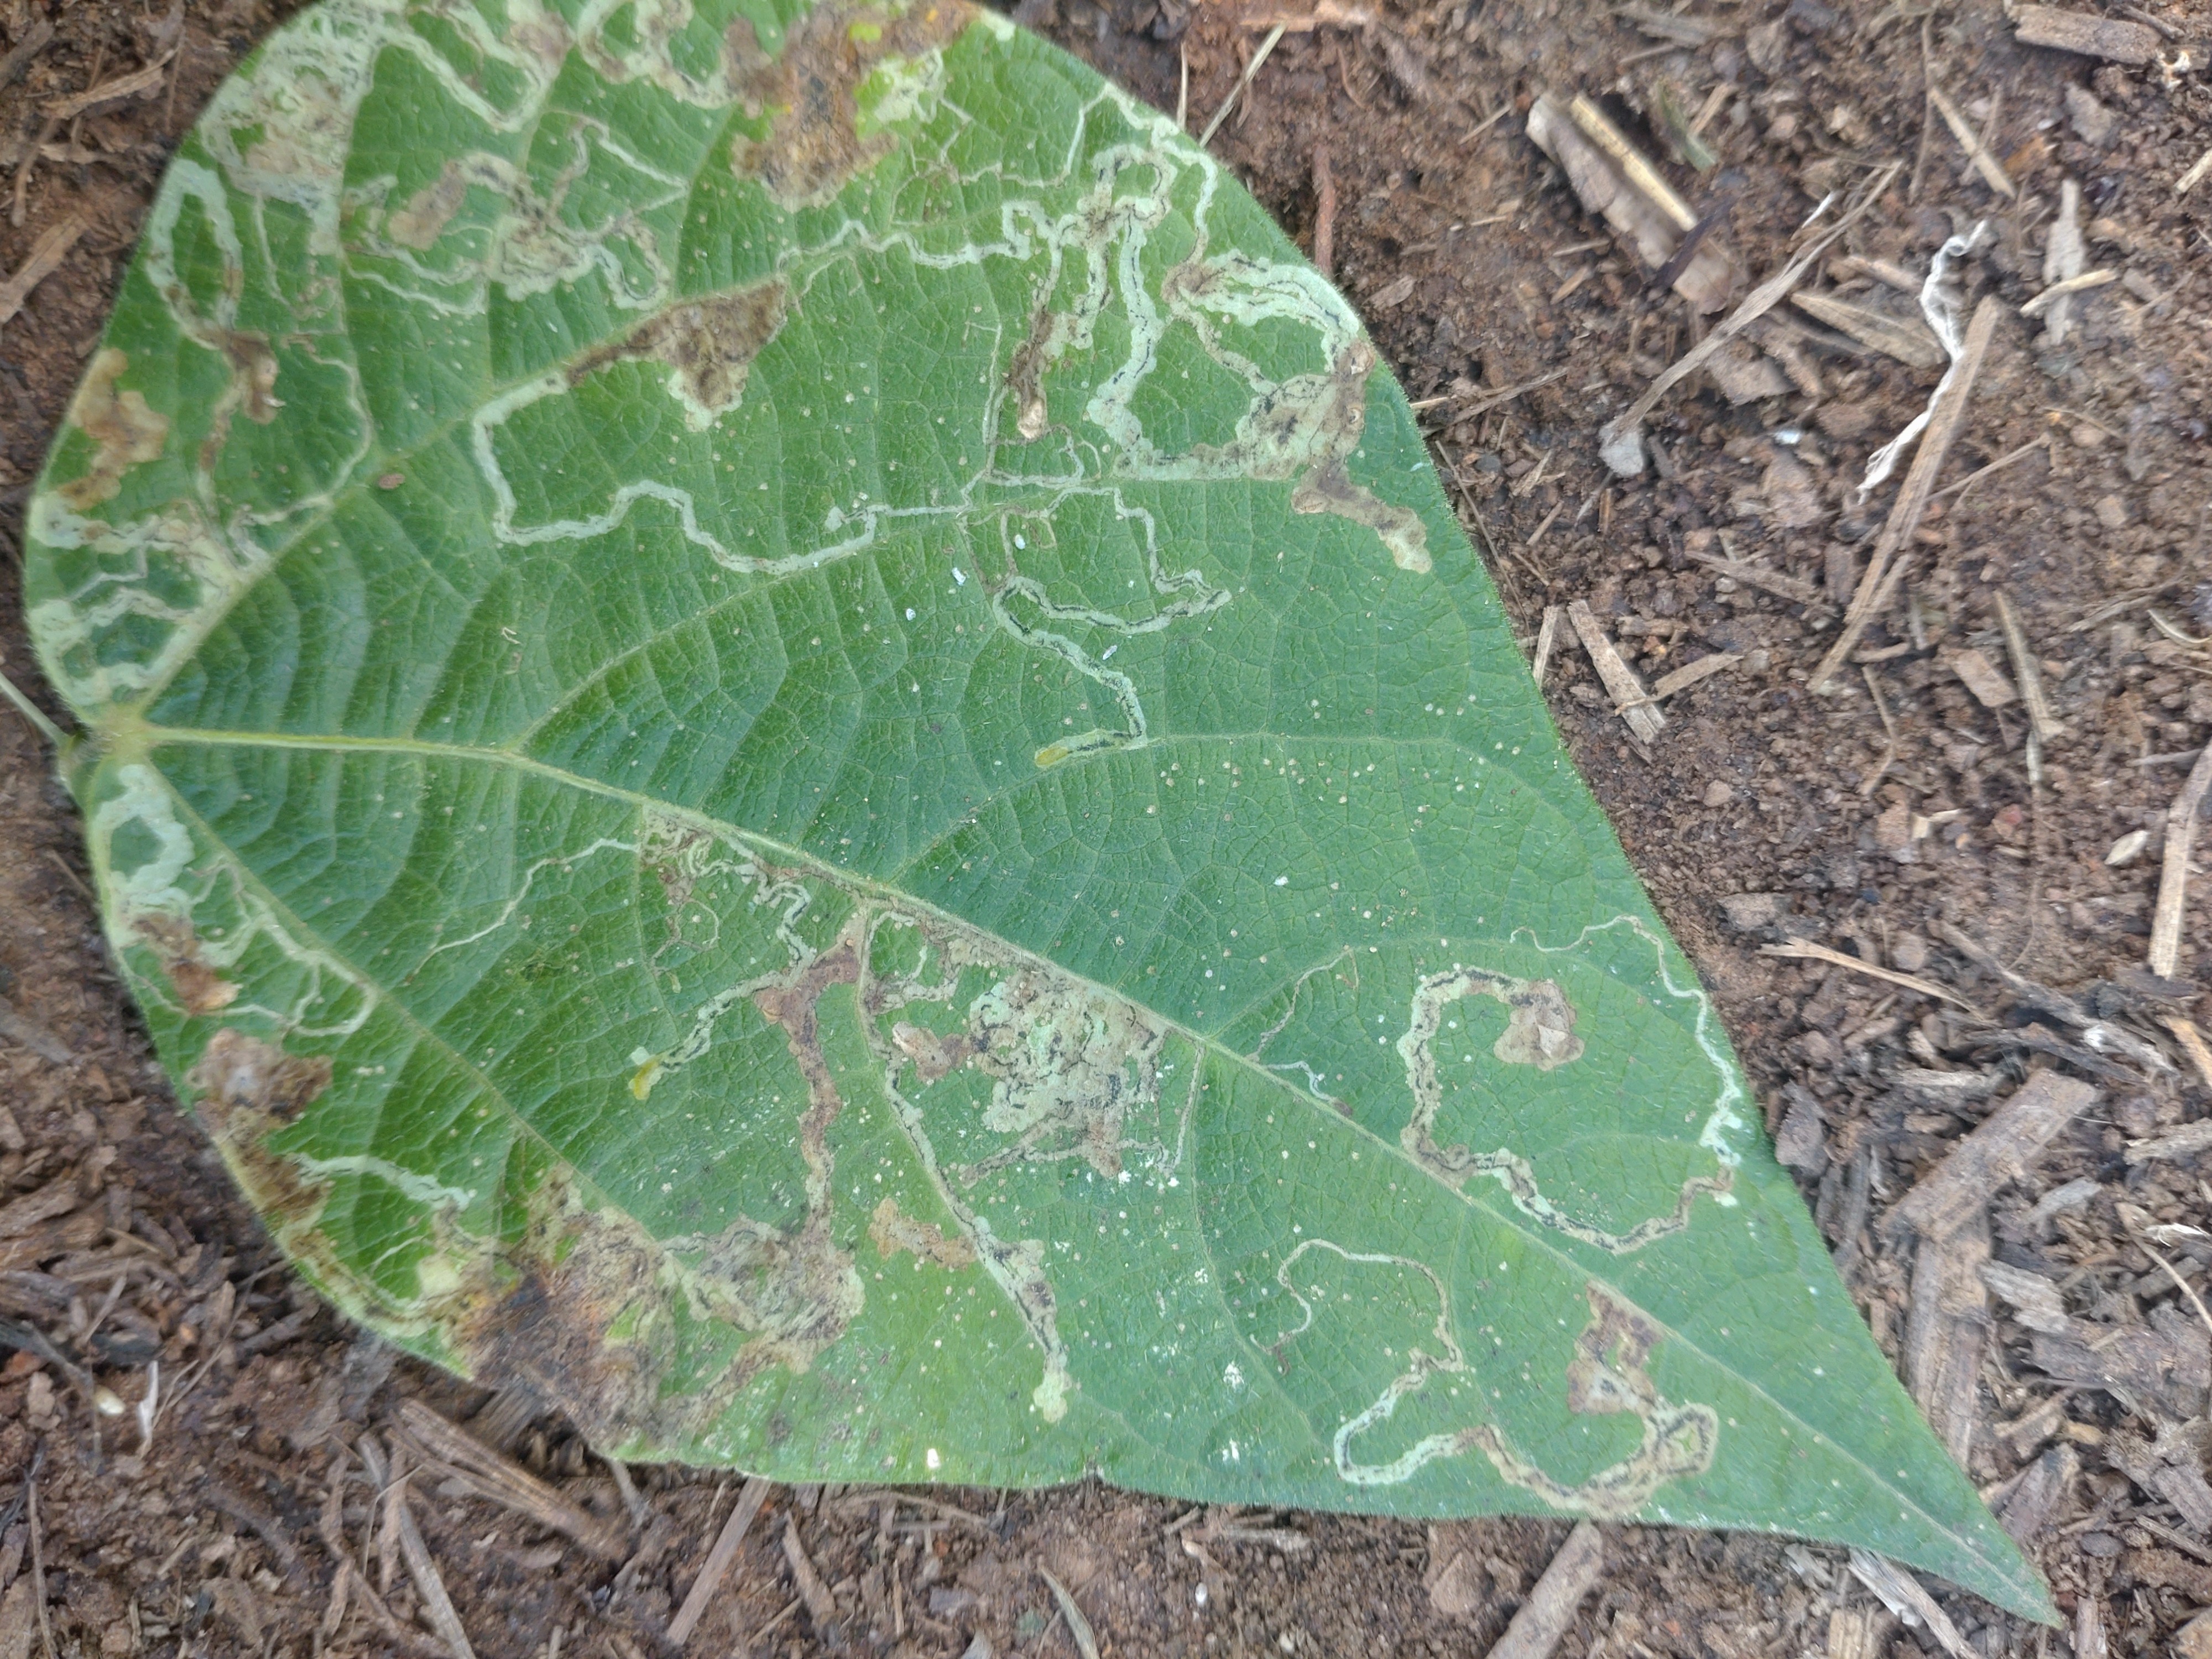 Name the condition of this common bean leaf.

anthracnose
